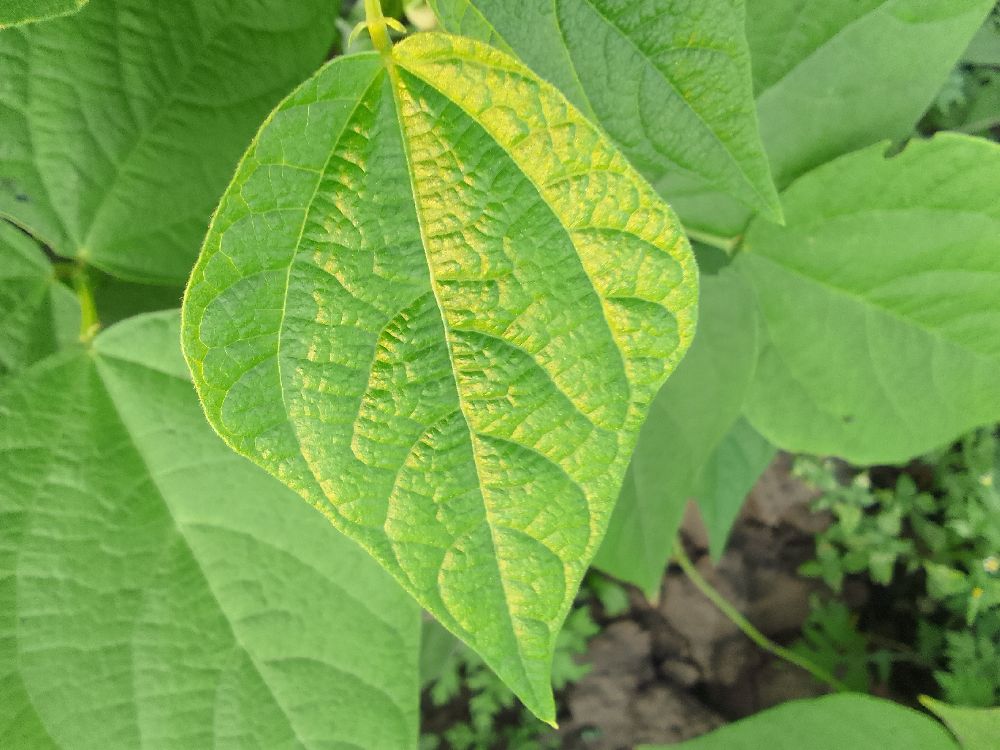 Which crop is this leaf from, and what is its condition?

common bean, healthy
